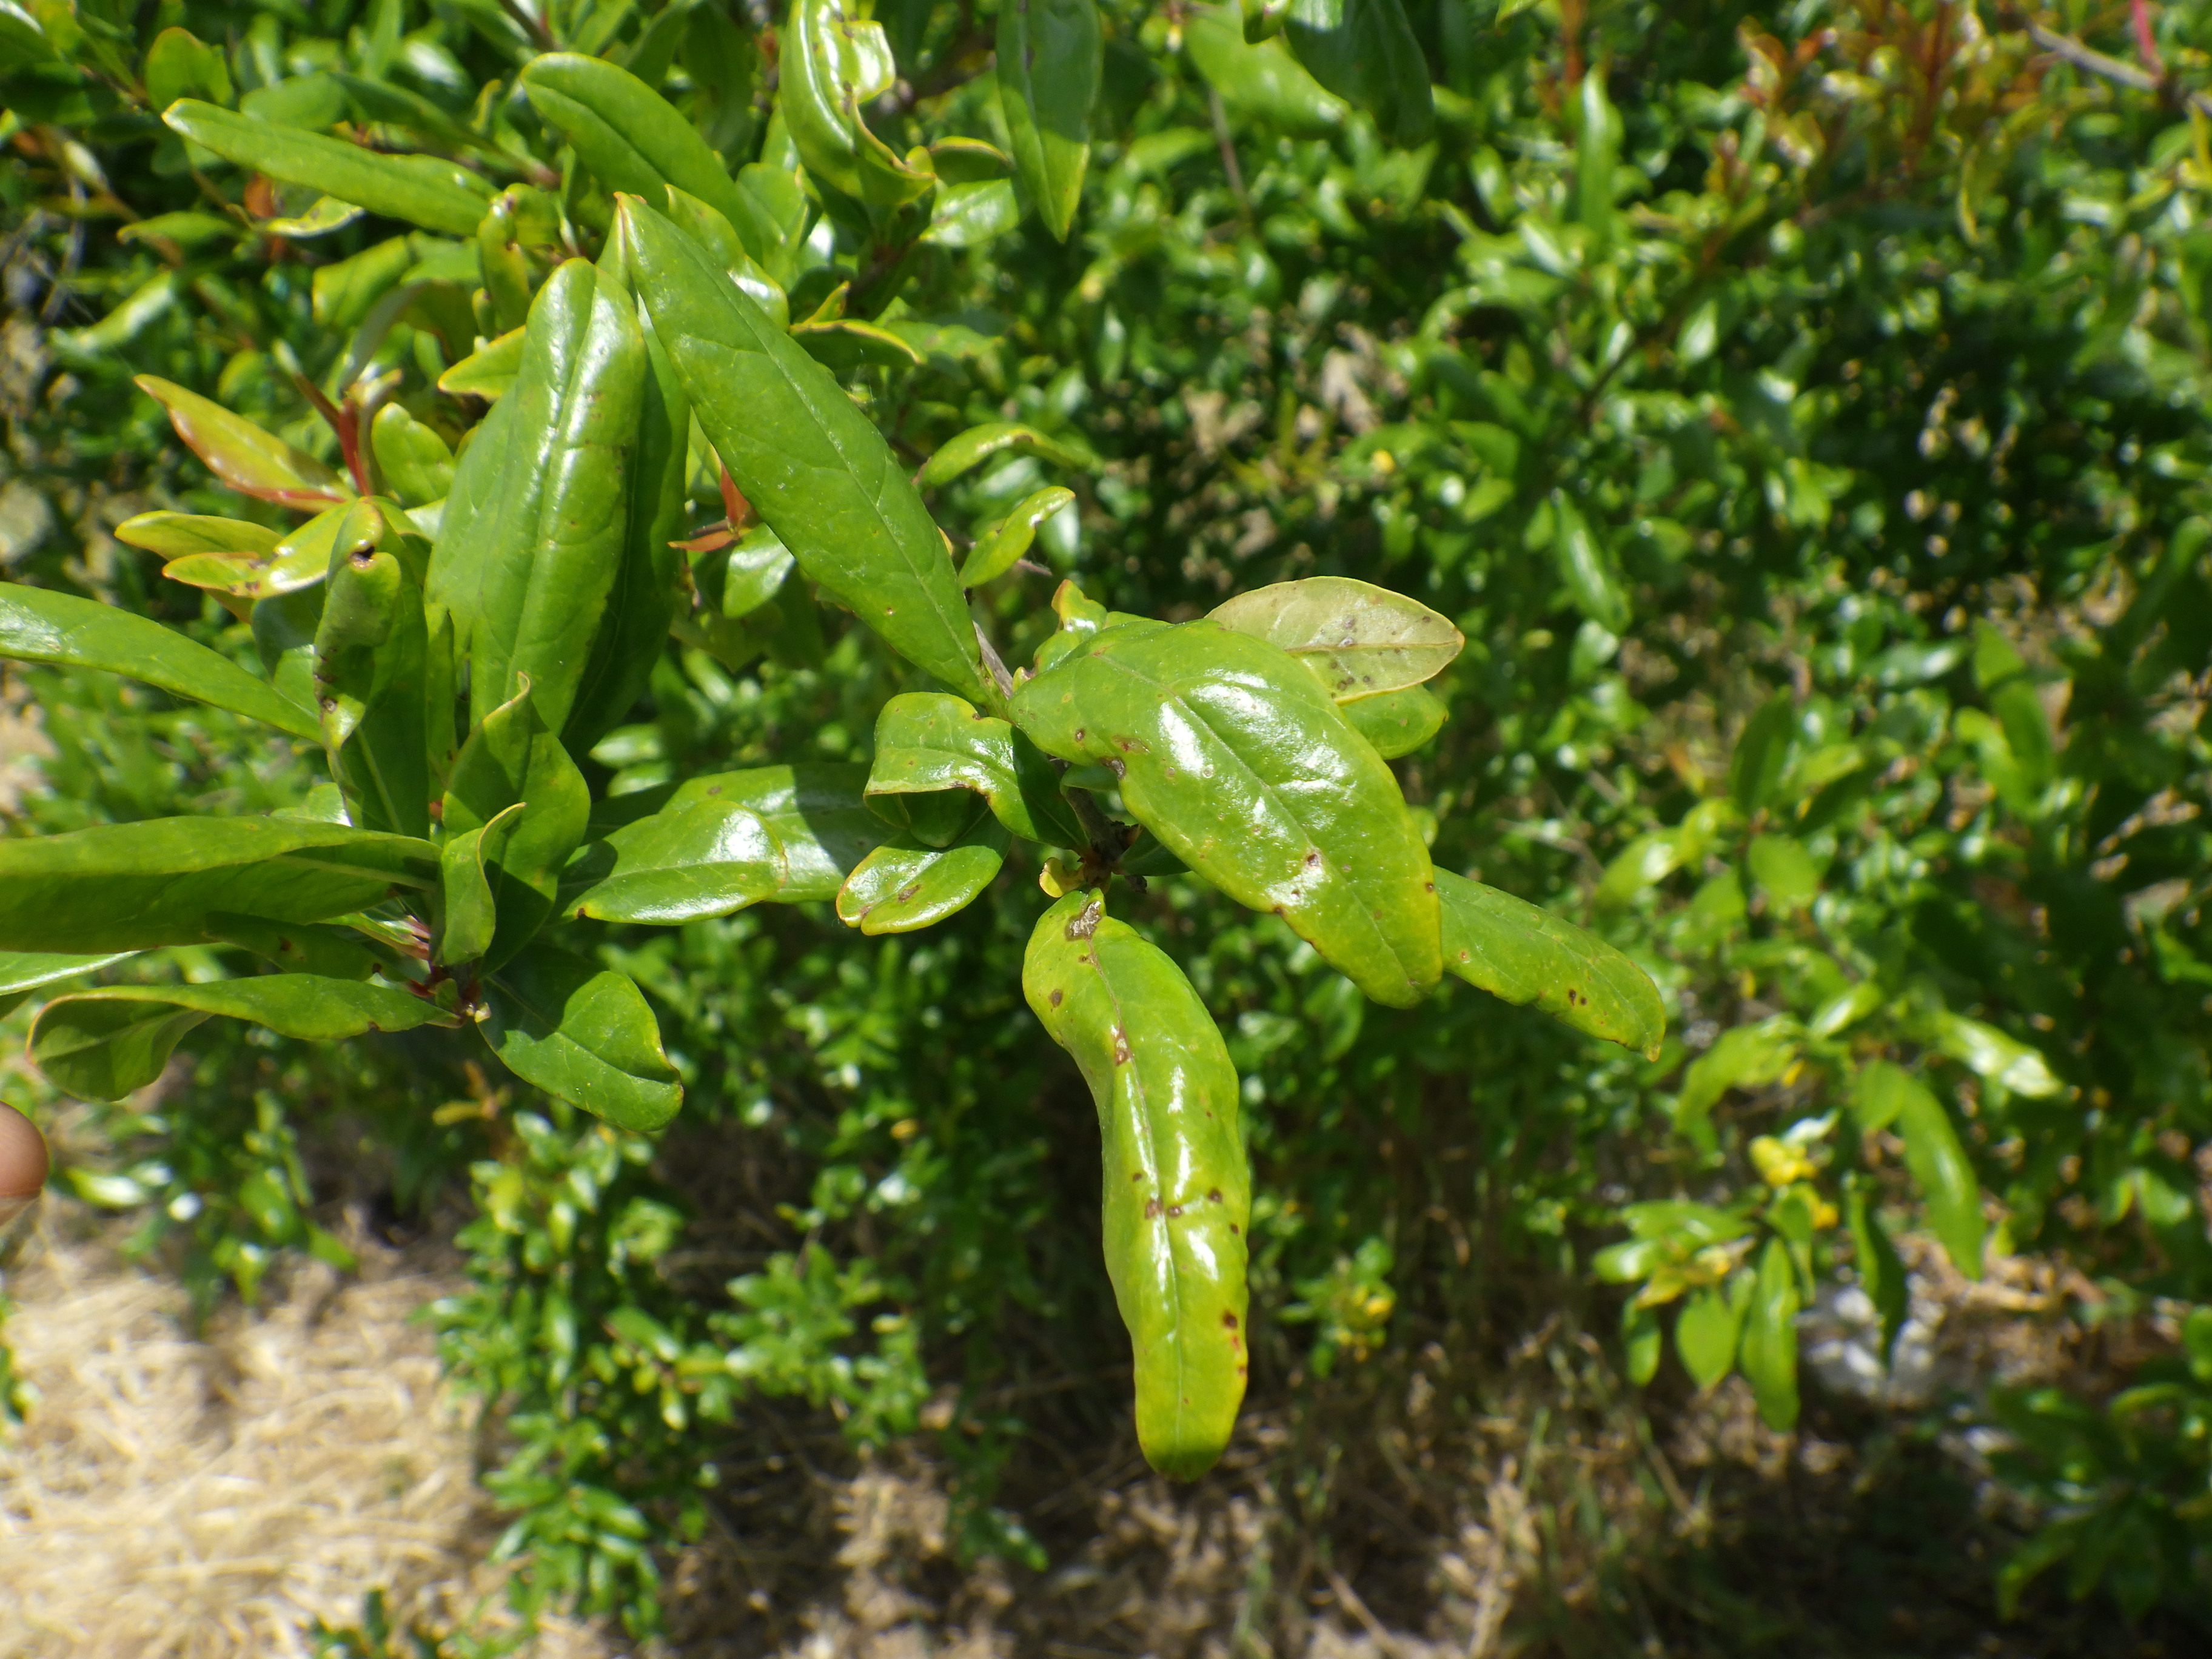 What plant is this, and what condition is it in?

pomegranate, aphids, coniella granati
